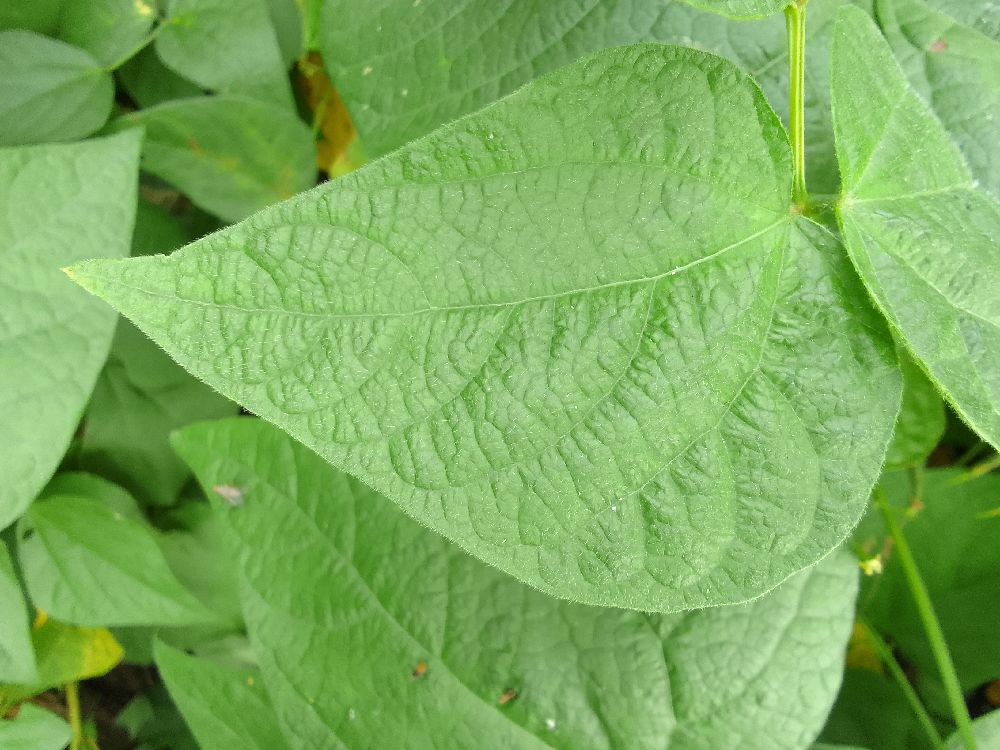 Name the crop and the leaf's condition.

common bean, healthy
